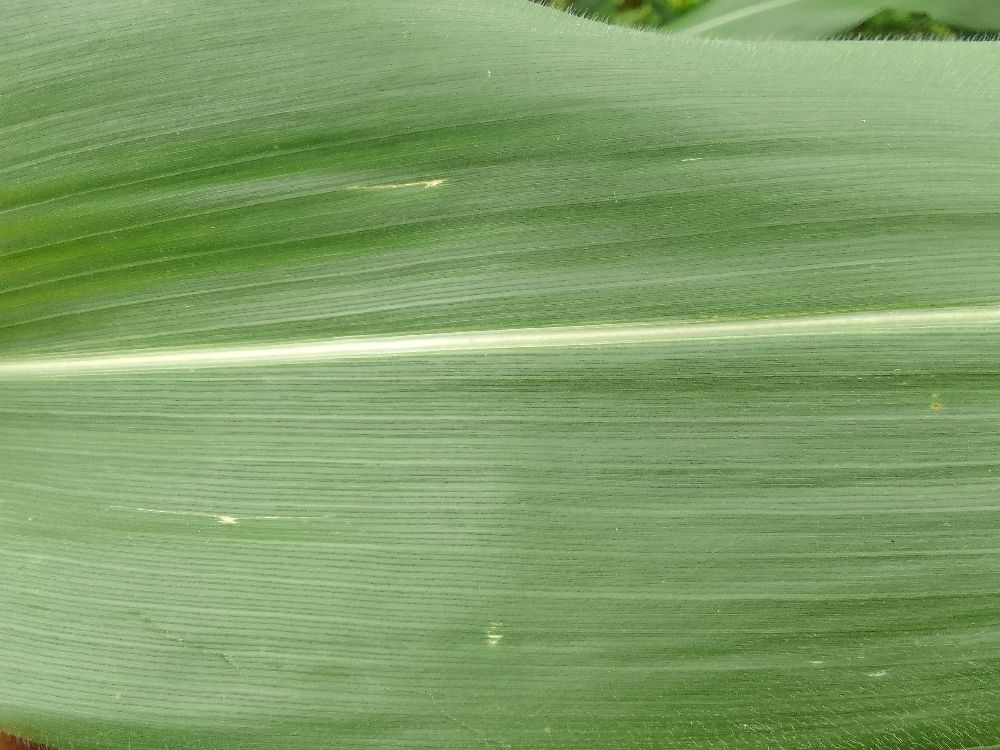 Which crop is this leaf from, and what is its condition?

maize, healthy
